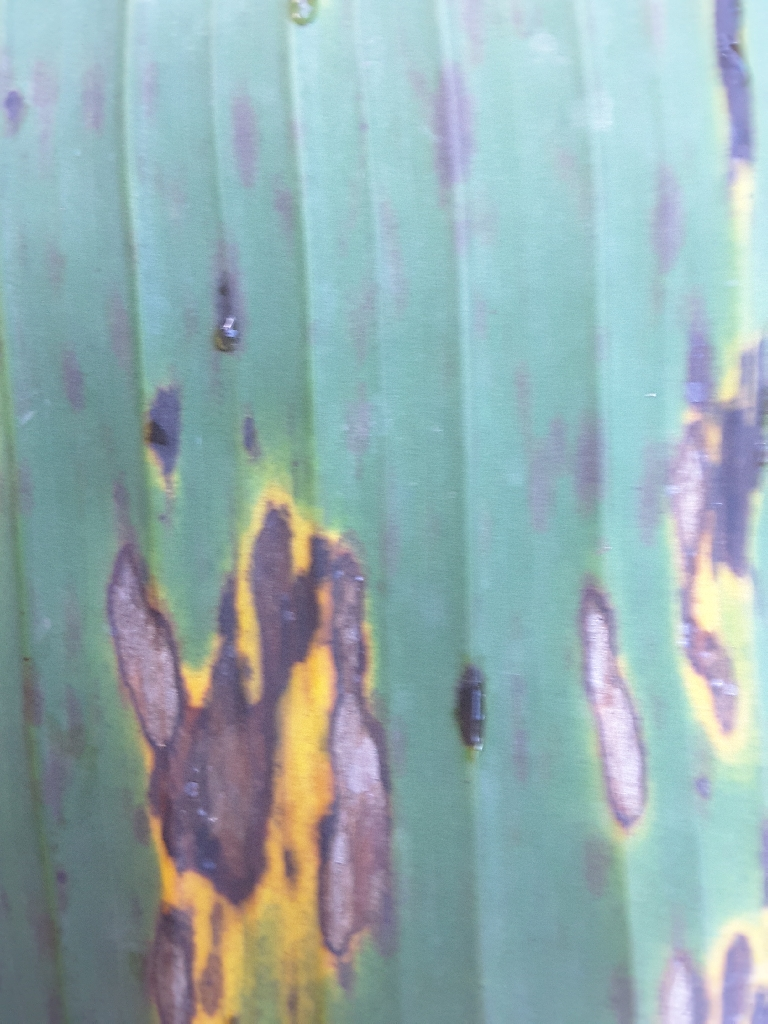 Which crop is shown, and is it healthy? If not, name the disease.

banana, black sigatoka
